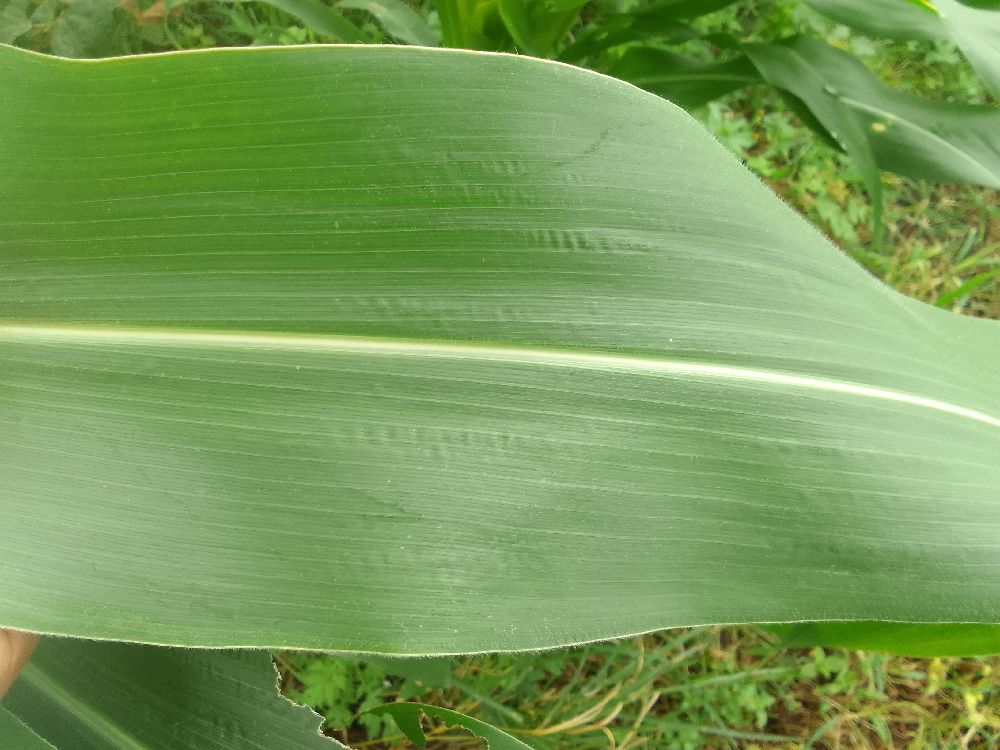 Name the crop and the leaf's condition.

maize, healthy
